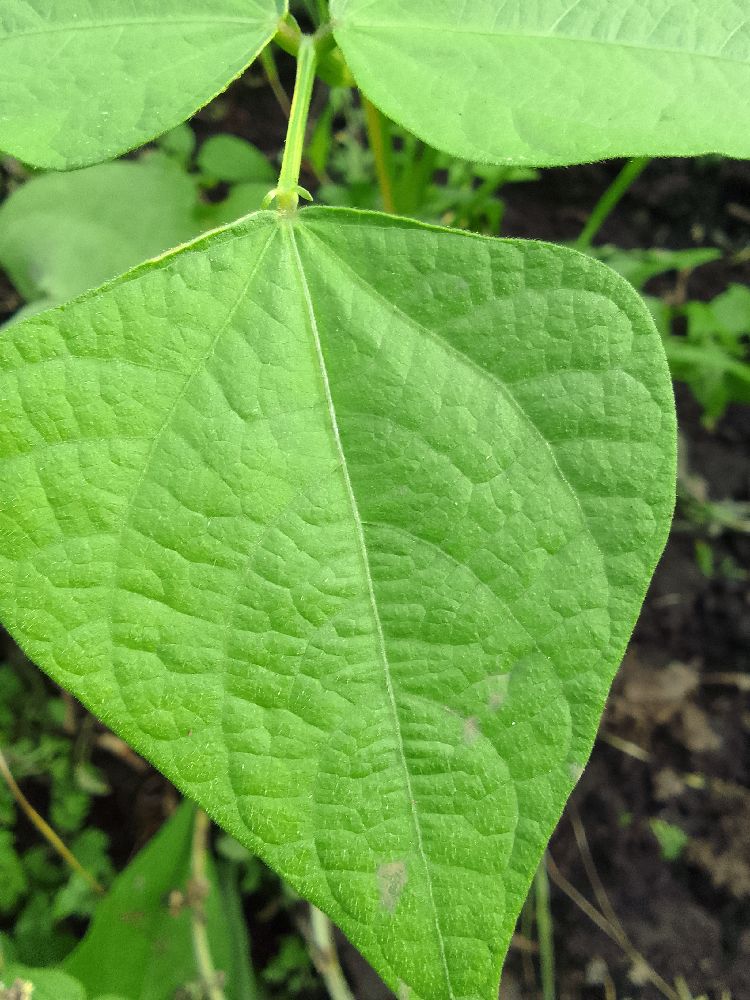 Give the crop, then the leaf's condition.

common bean, healthy
